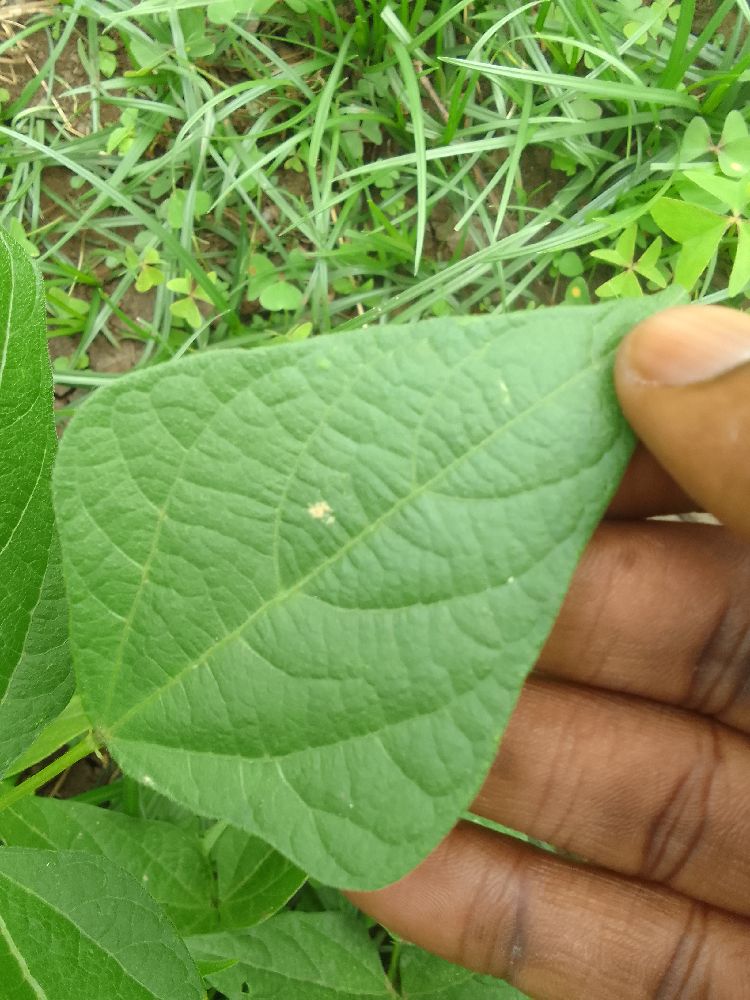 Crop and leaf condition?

common bean, healthy
